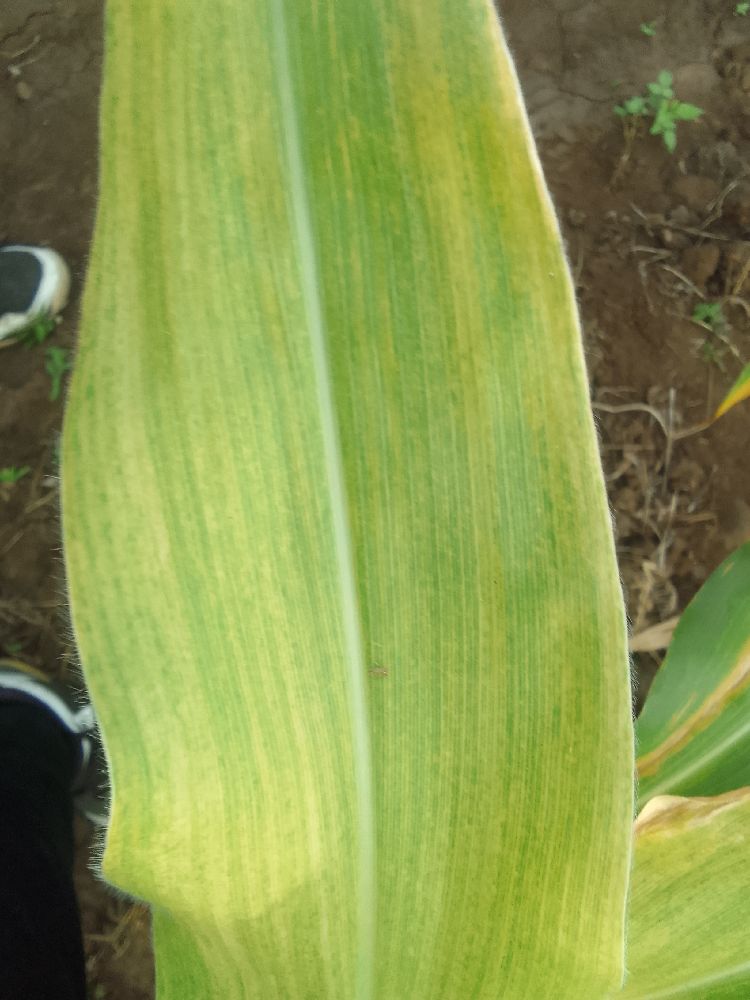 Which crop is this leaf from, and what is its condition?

maize, maize lethal necrosis
